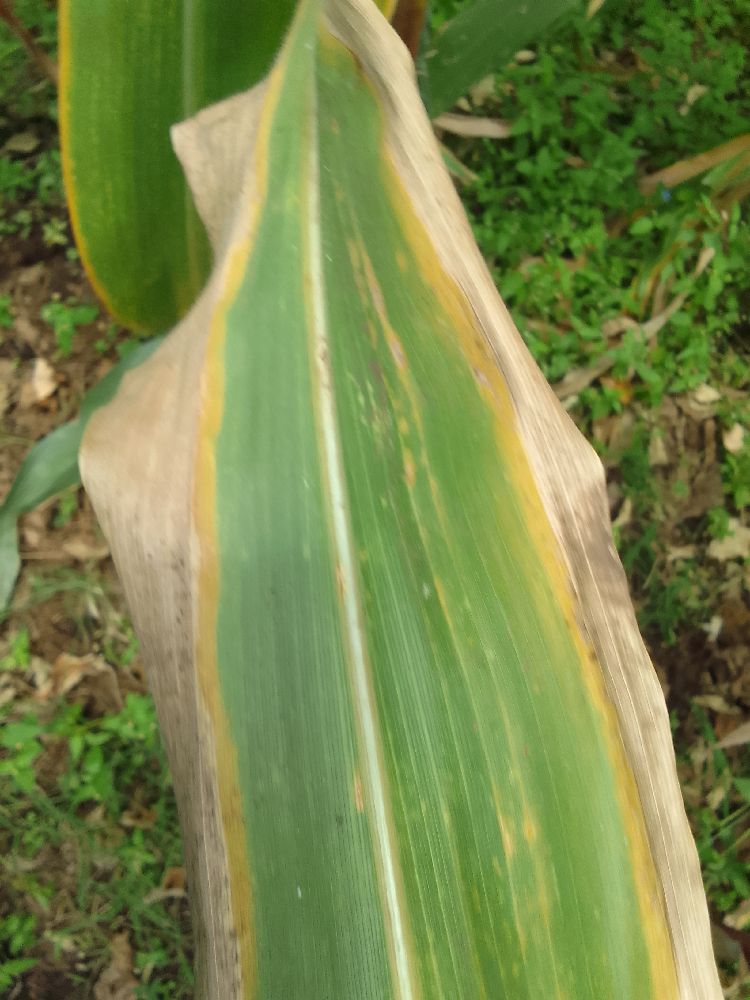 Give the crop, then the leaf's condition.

maize, maize lethal necrosis
